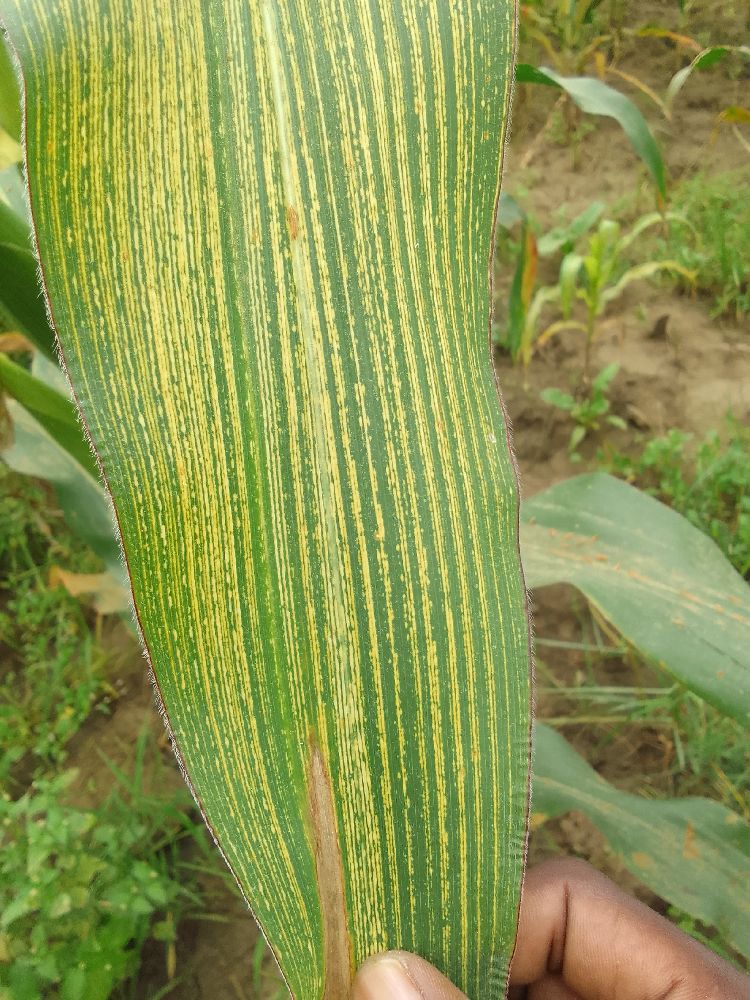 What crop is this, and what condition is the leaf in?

maize, maize streak virus
